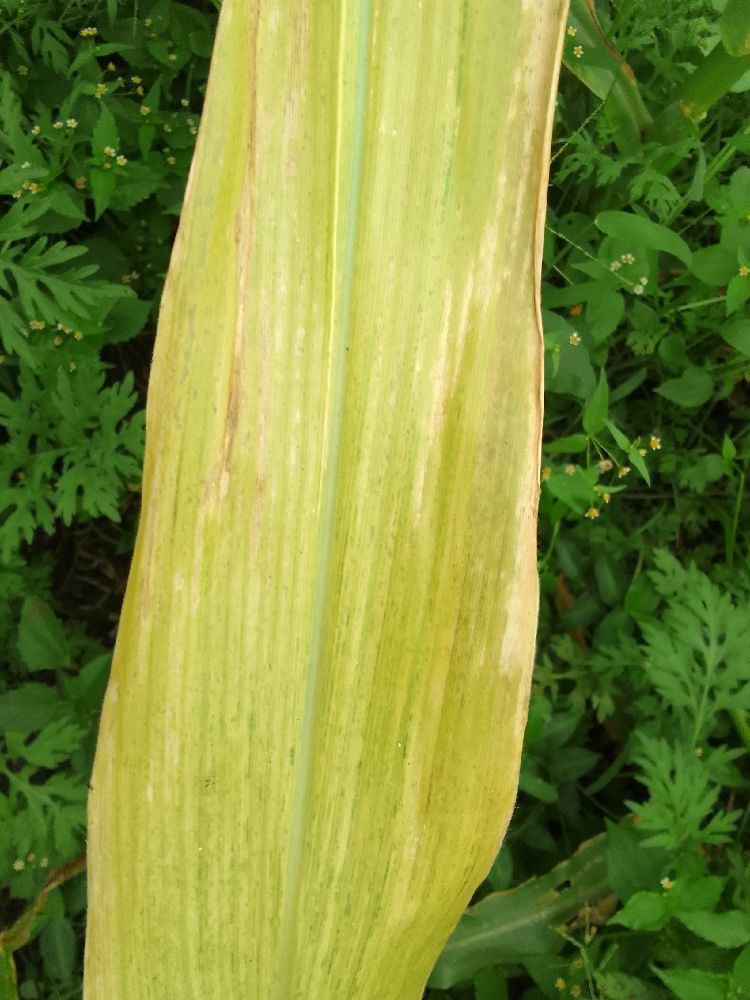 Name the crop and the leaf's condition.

maize, maize lethal necrosis
